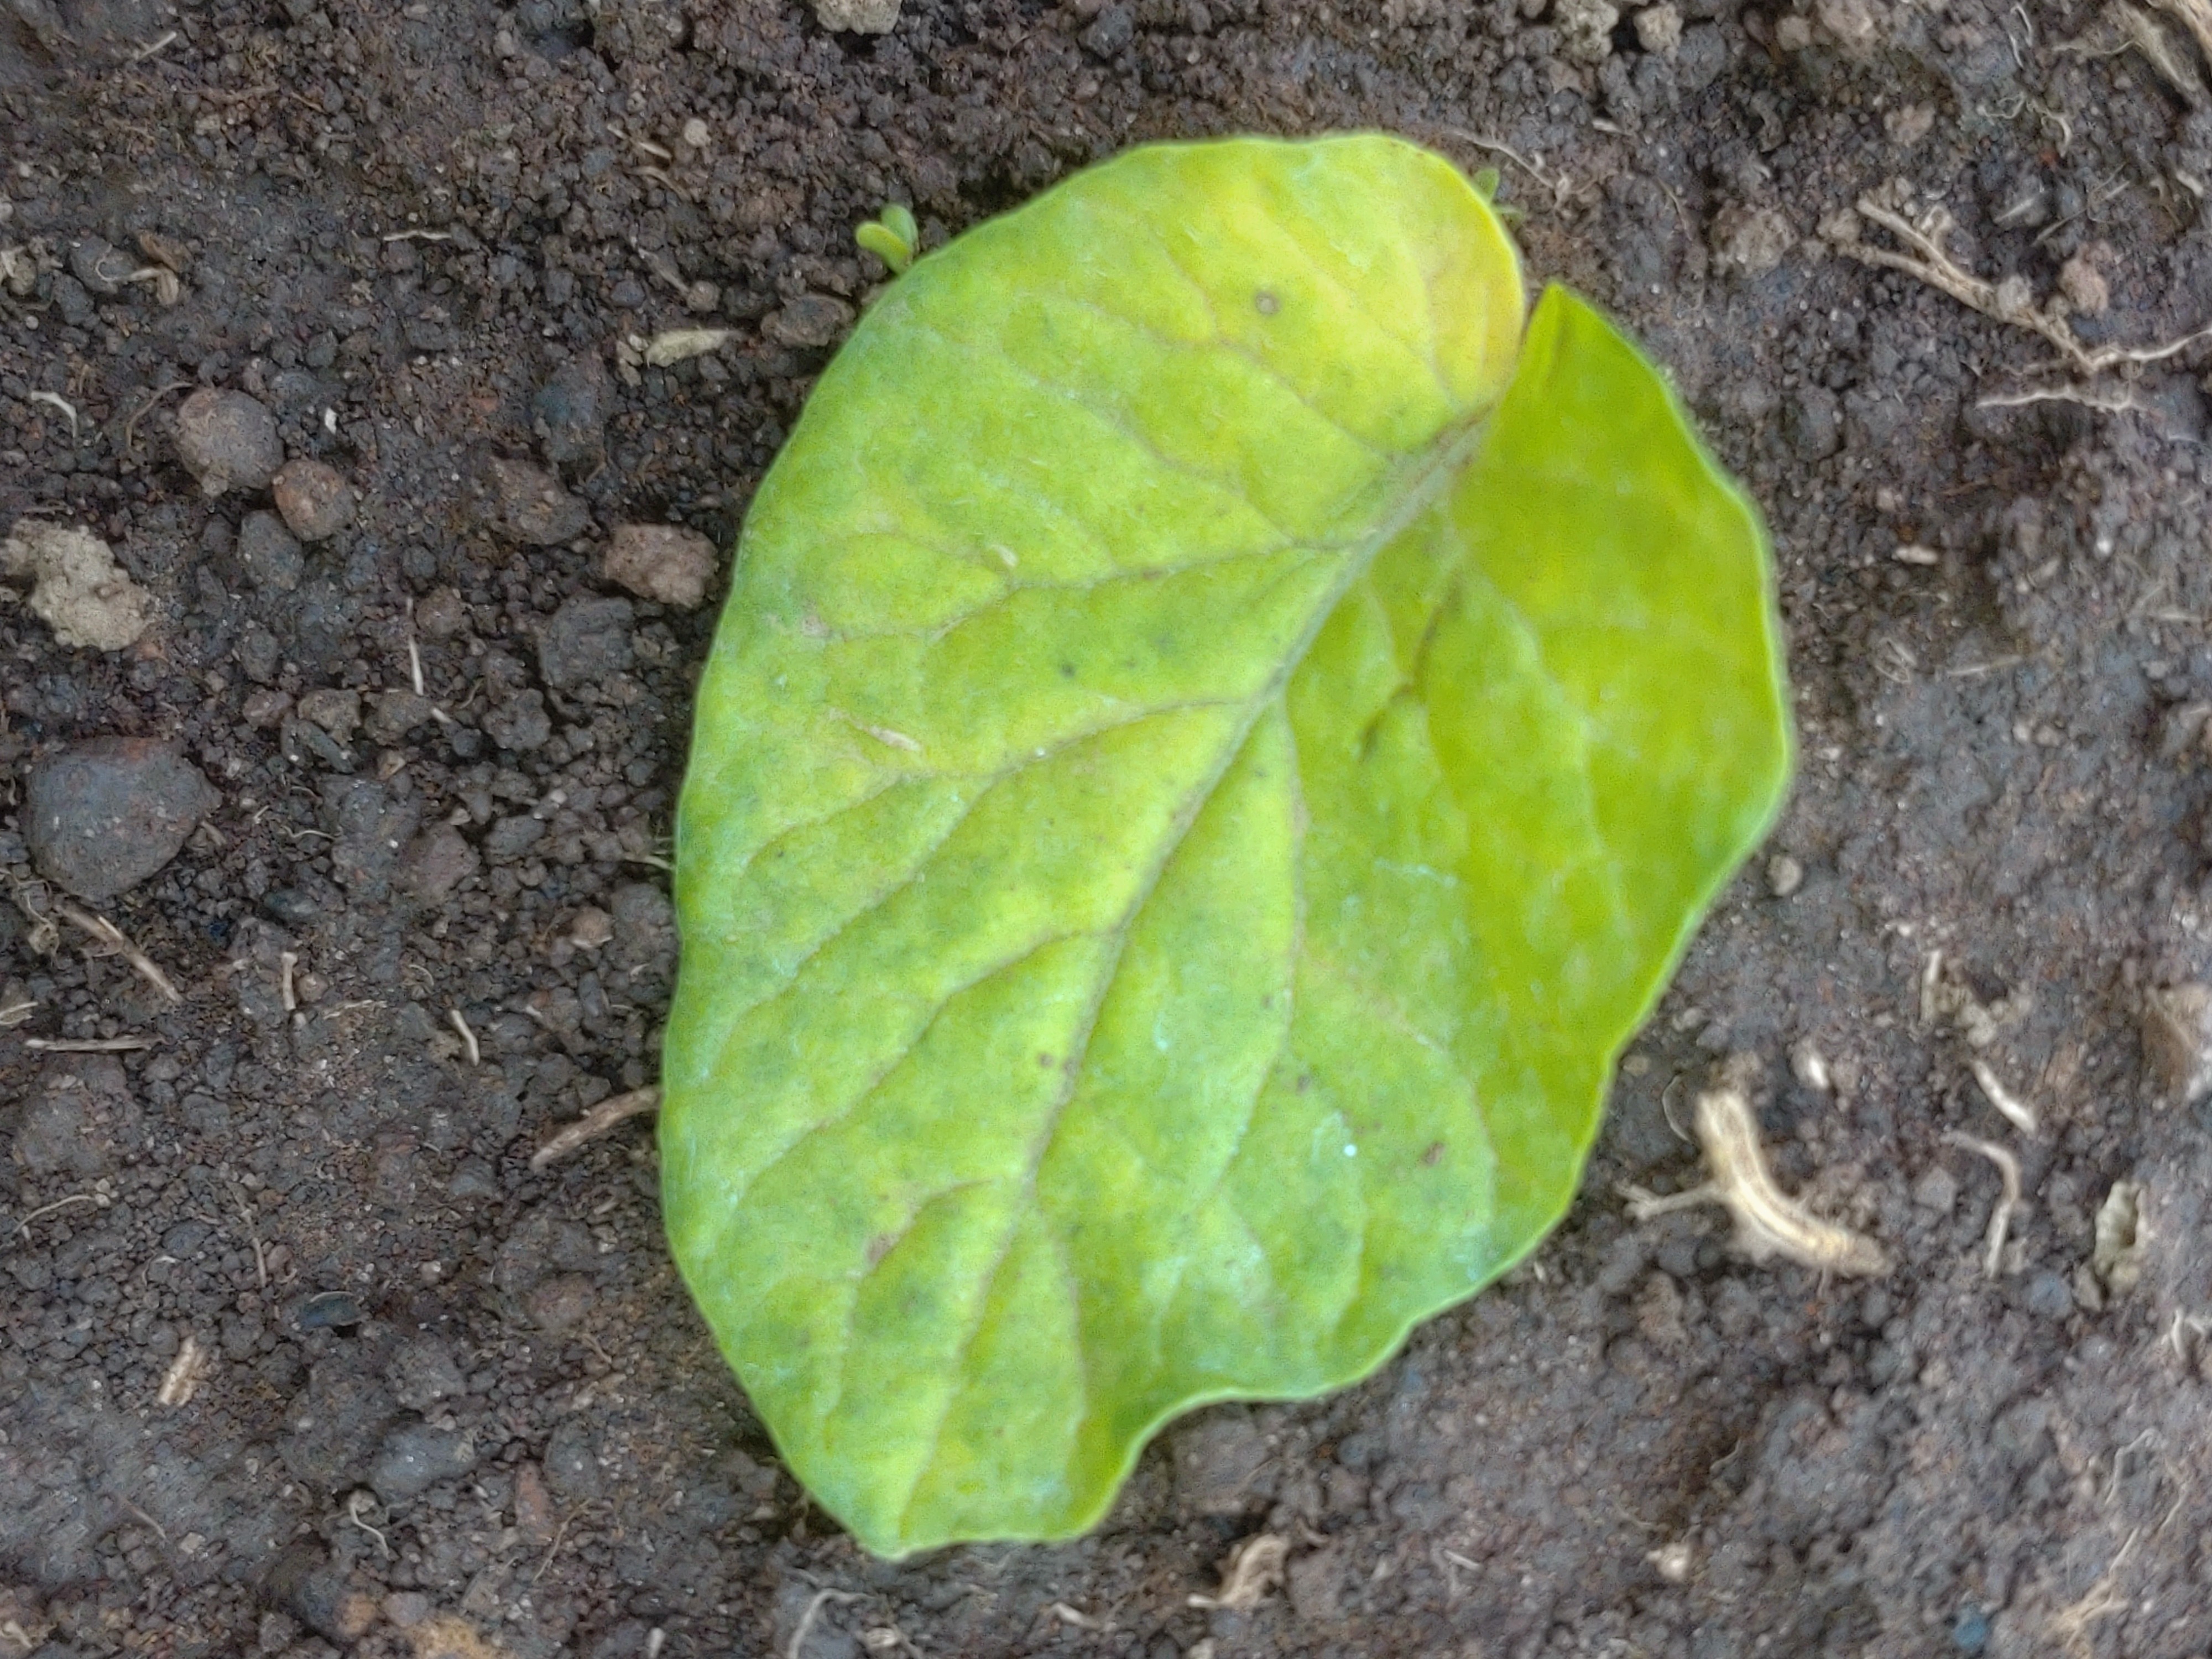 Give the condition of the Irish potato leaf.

late blight
